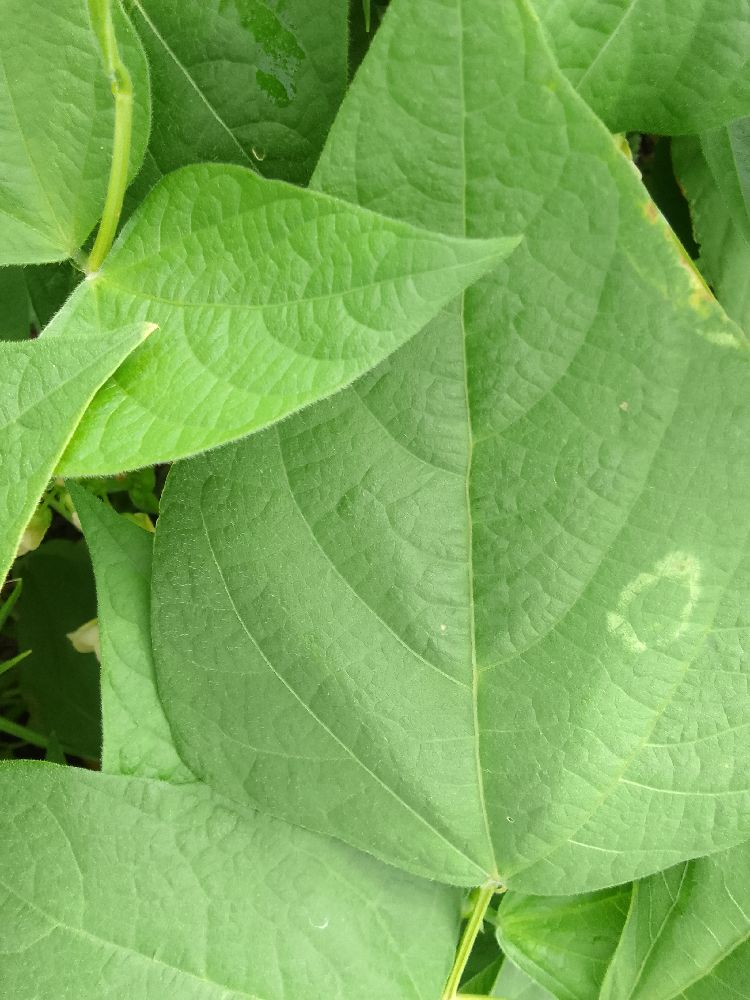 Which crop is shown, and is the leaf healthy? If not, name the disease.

common bean, healthy
